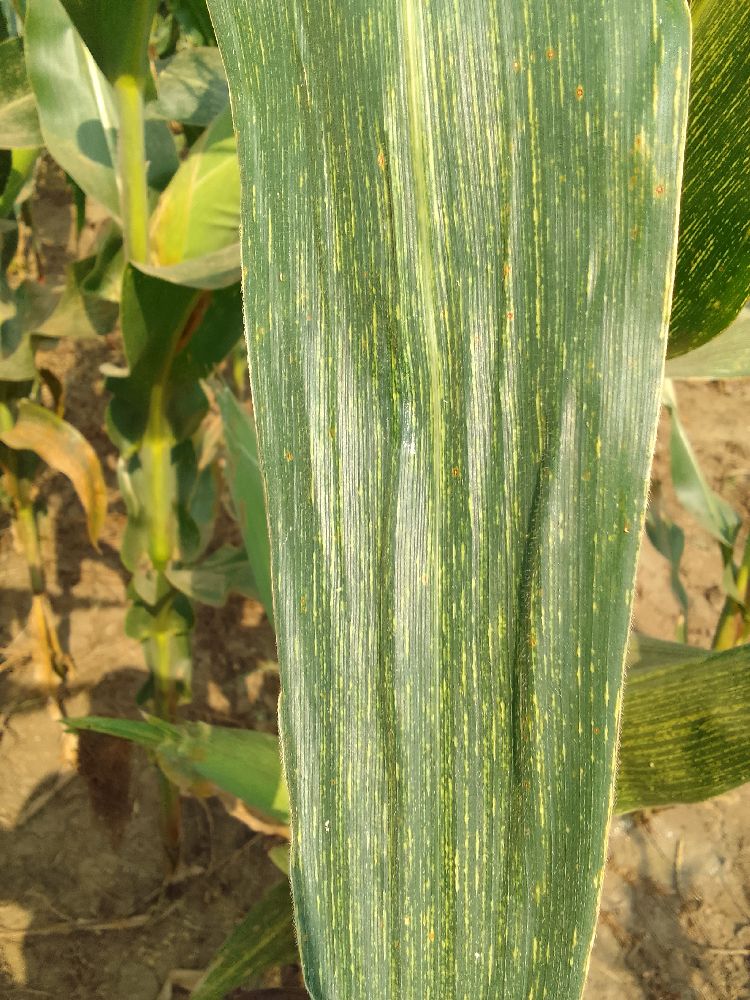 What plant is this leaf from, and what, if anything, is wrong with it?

maize, maize streak virus
